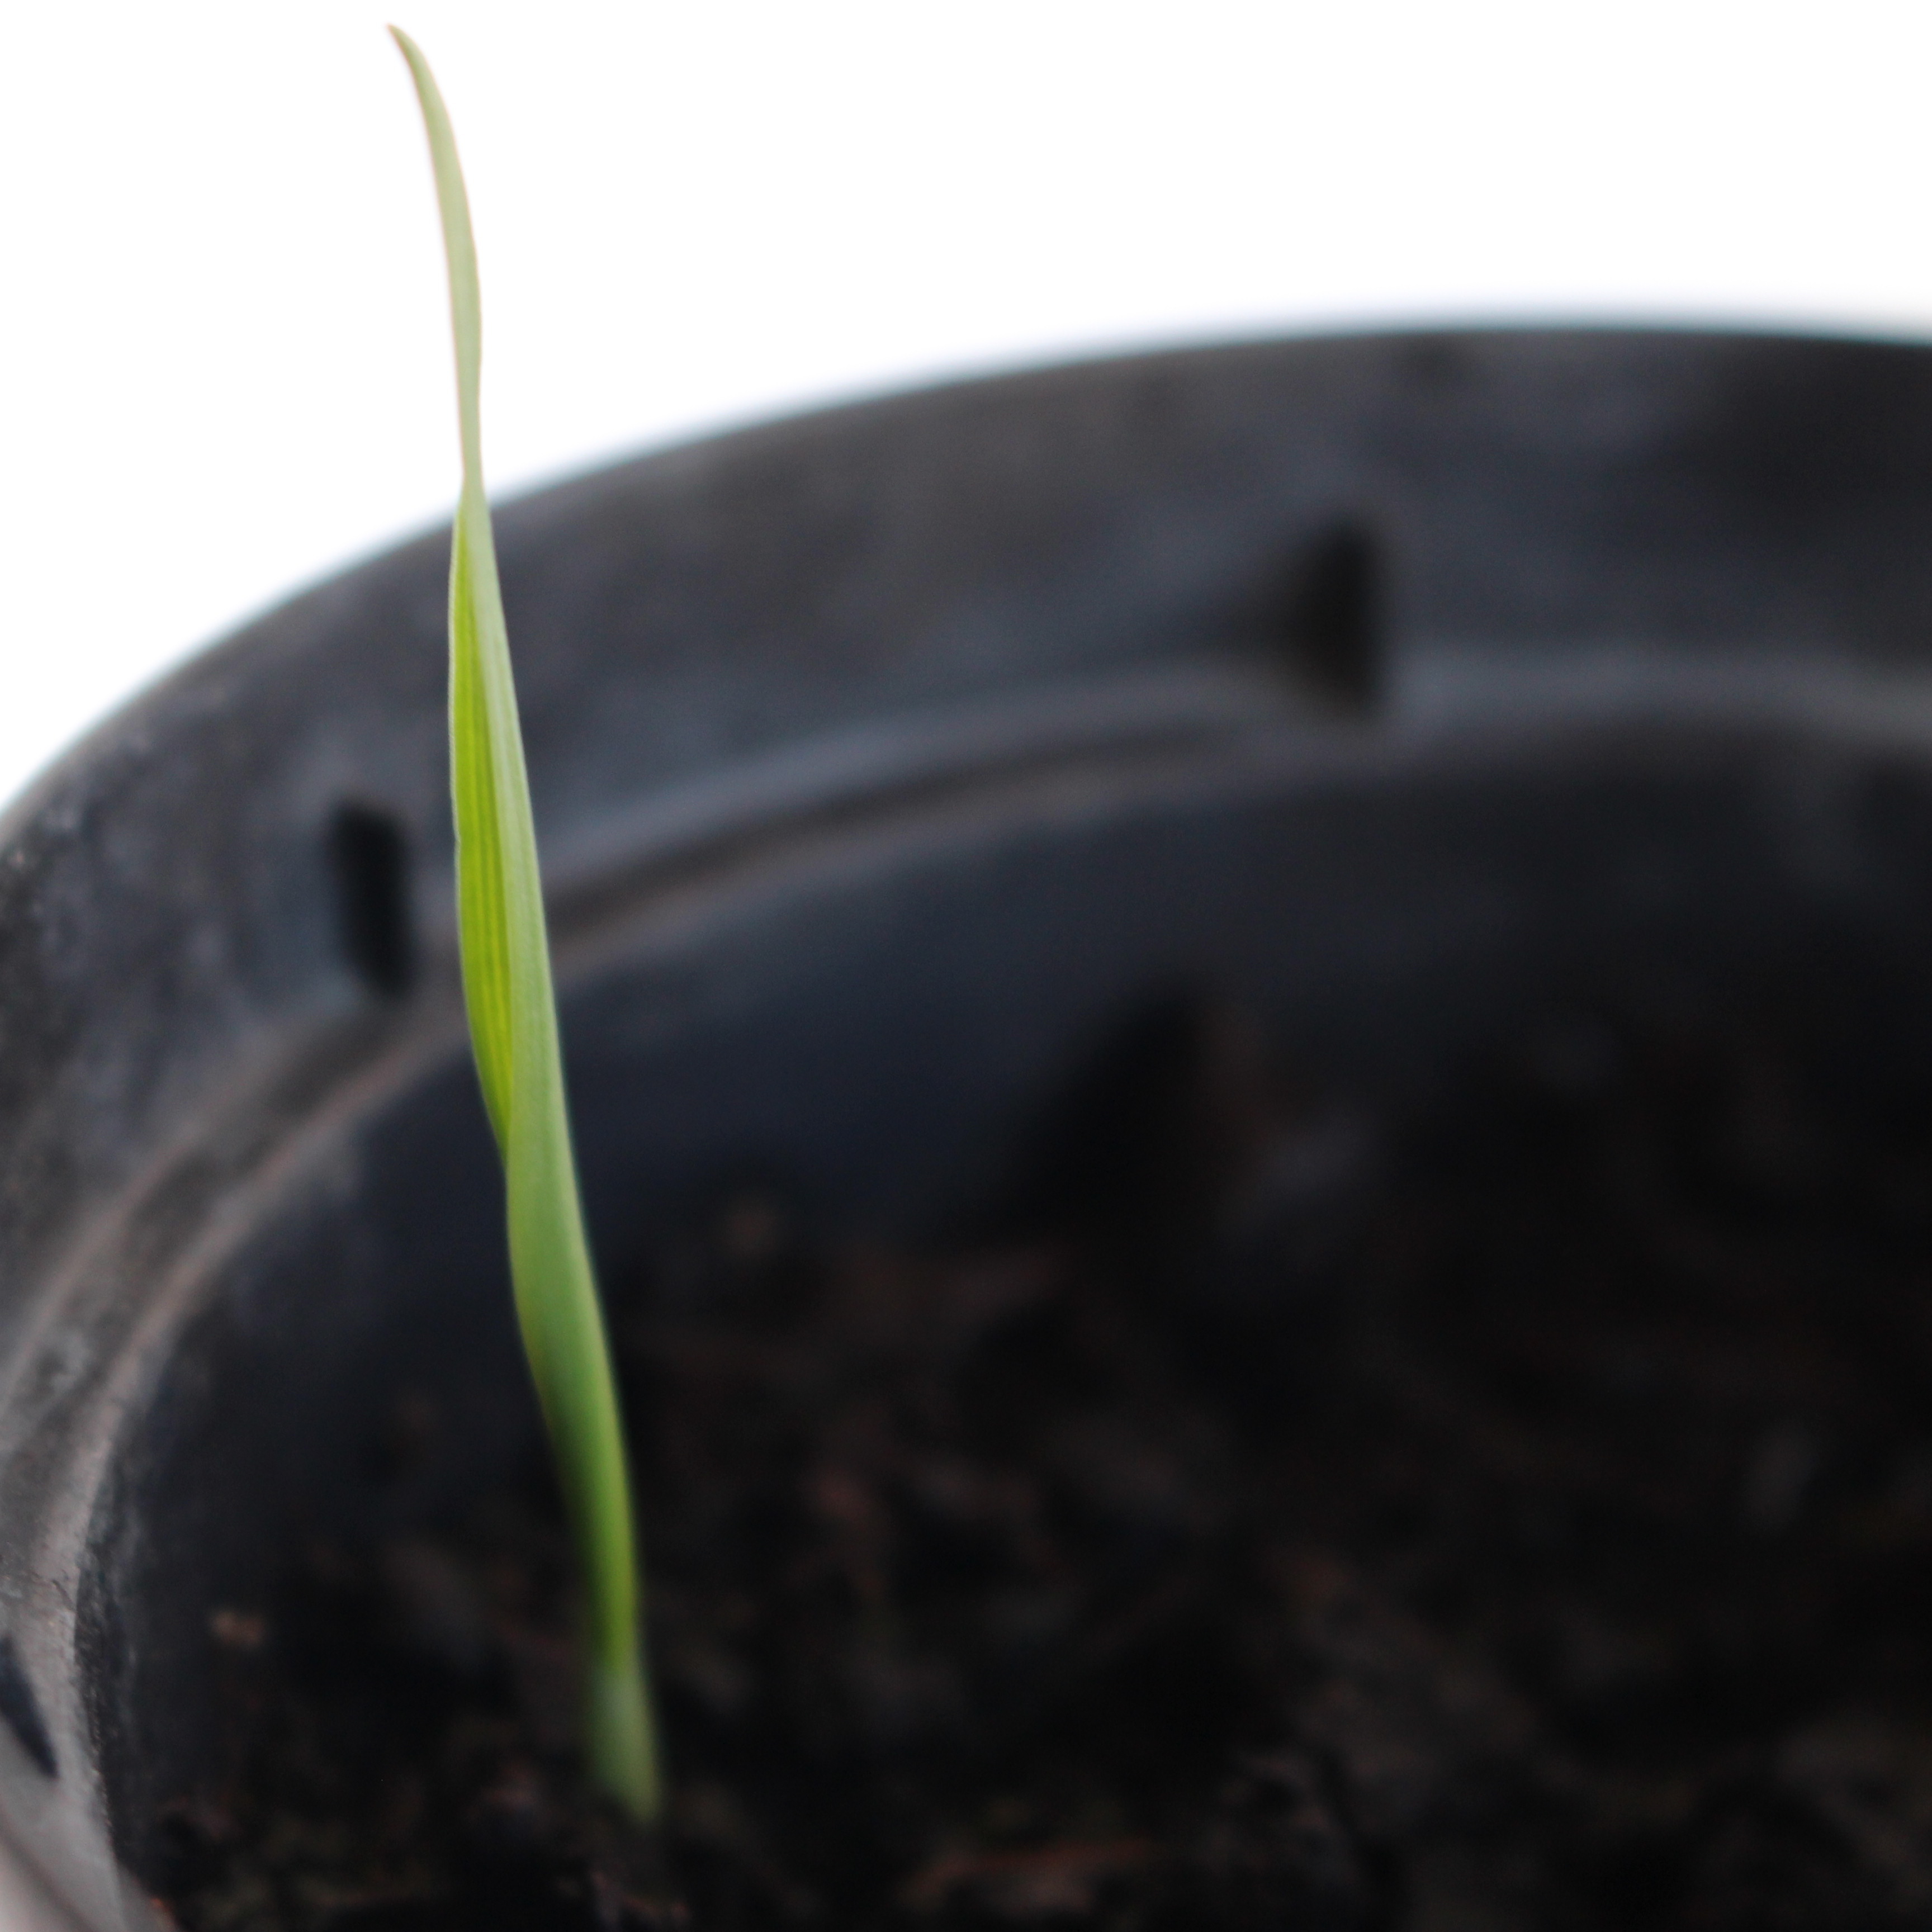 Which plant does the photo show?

Avena sterilis
